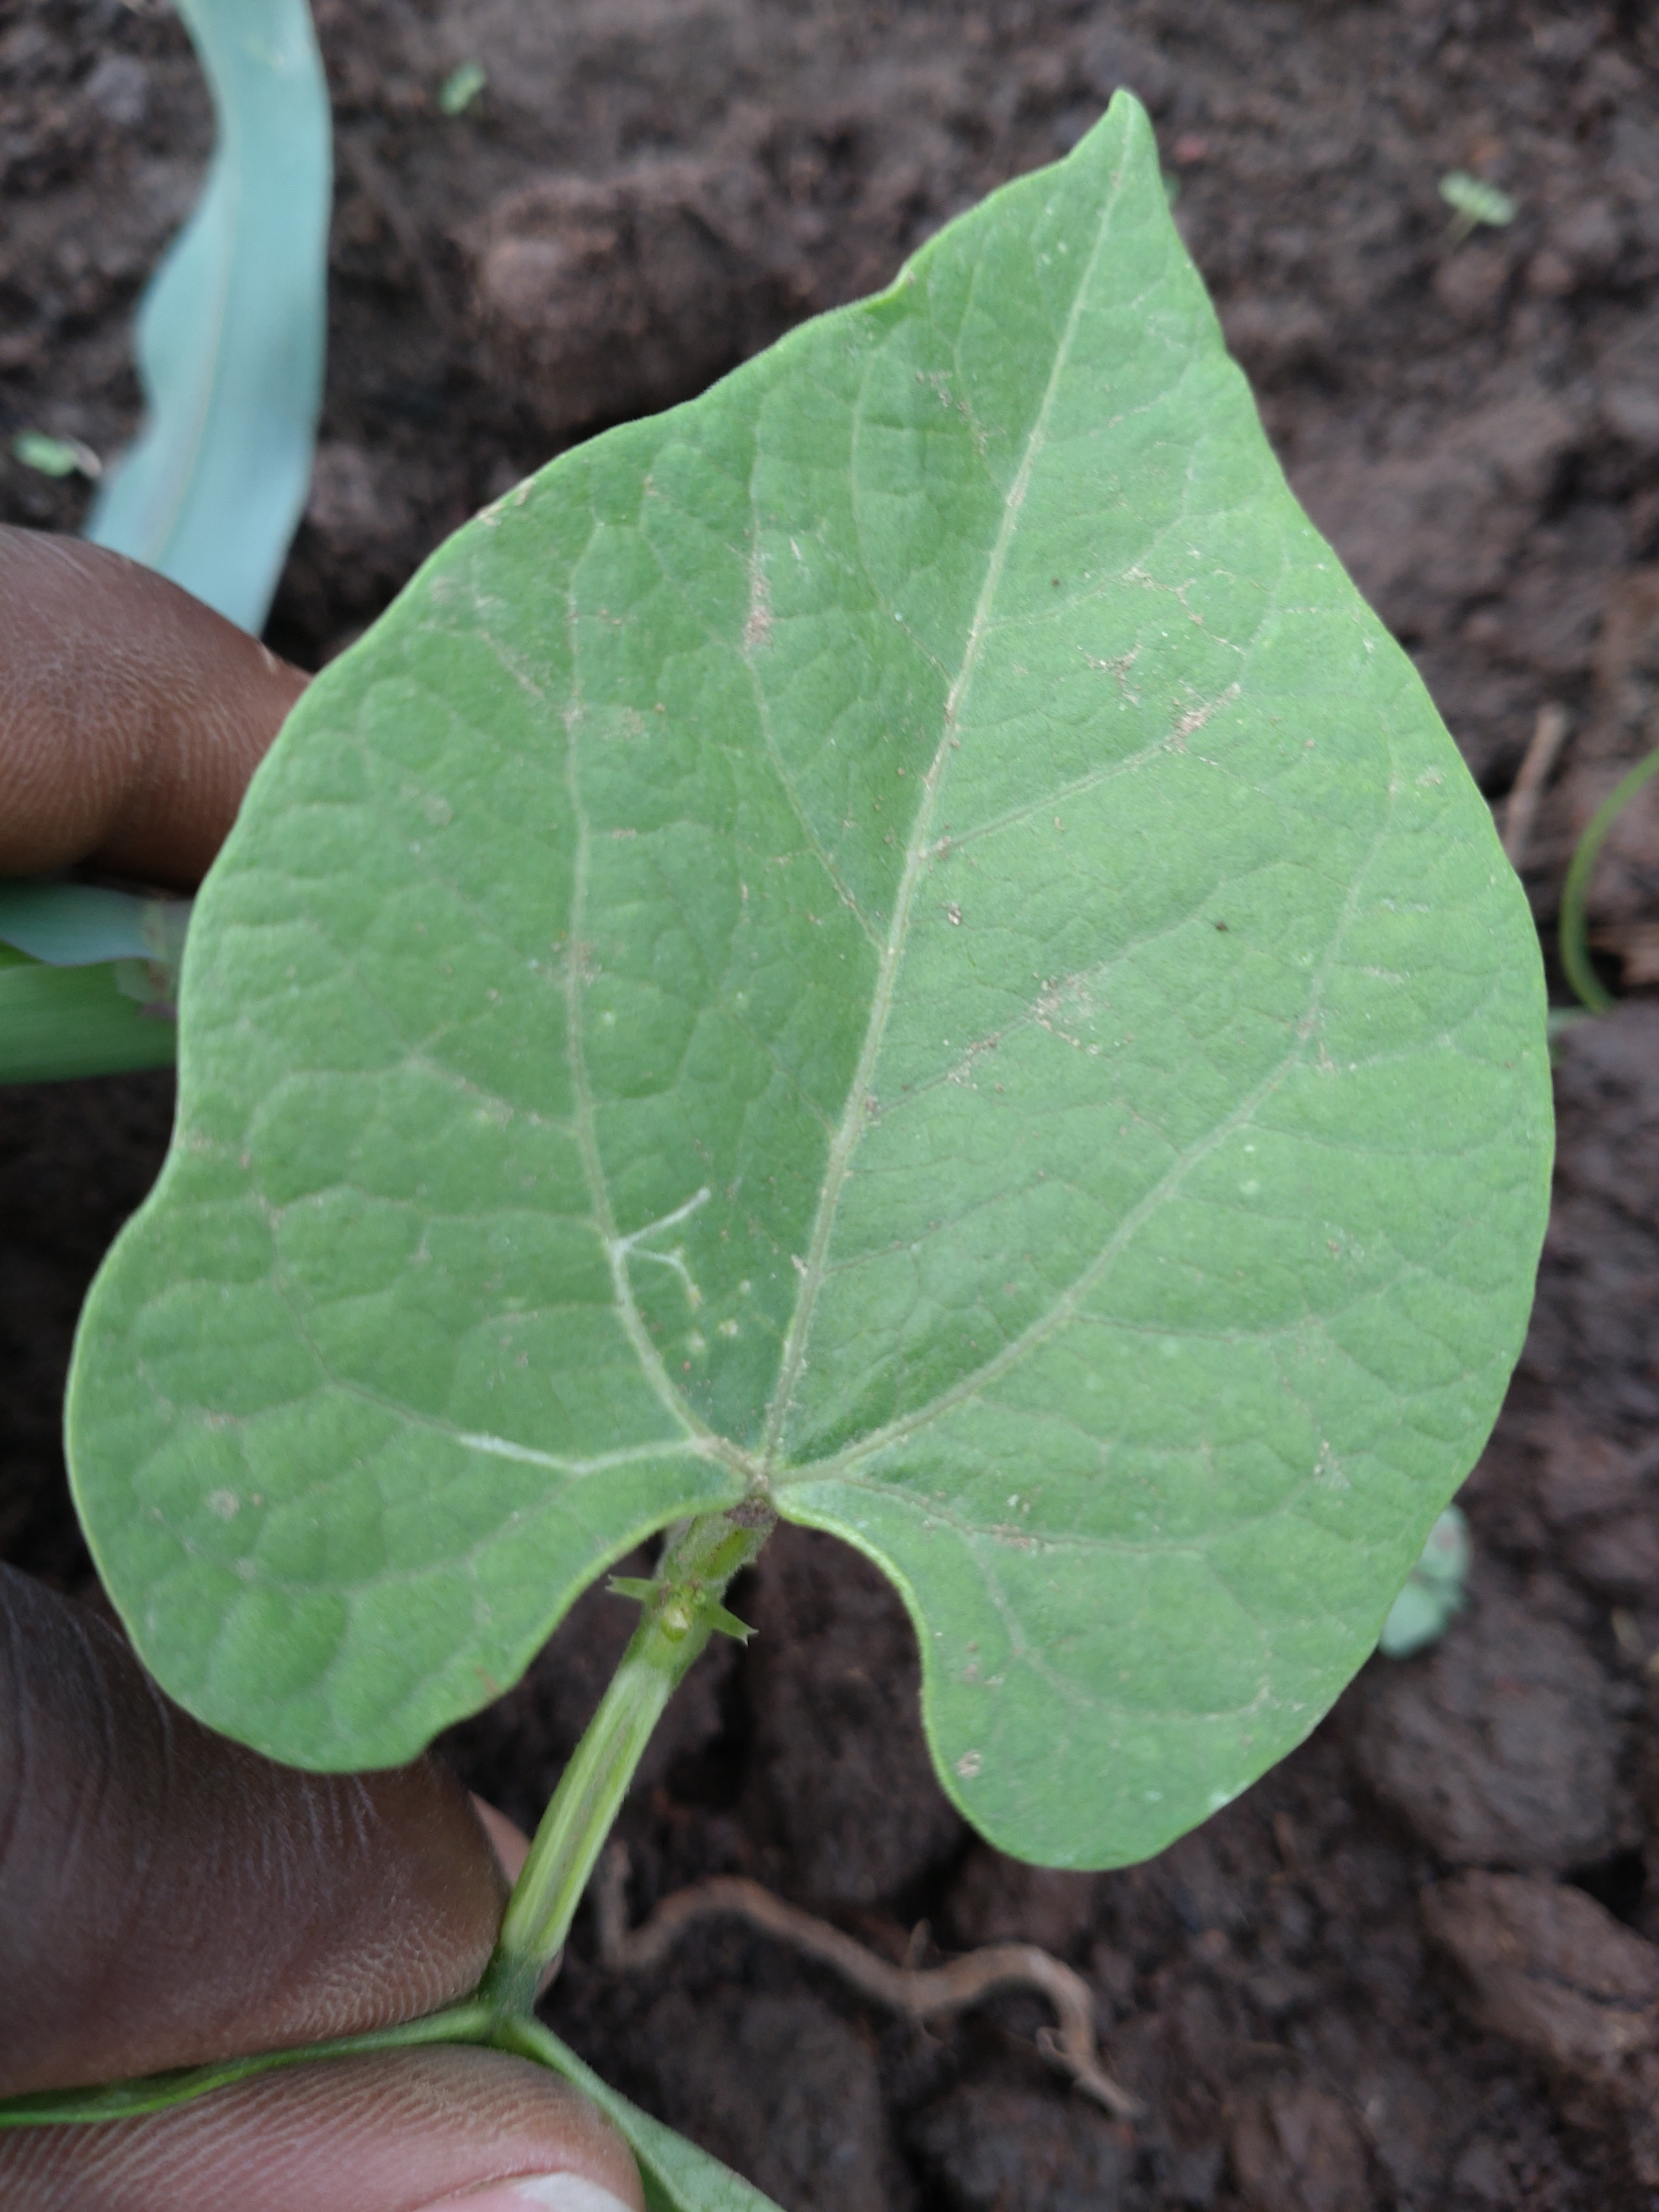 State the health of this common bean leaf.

healthy
